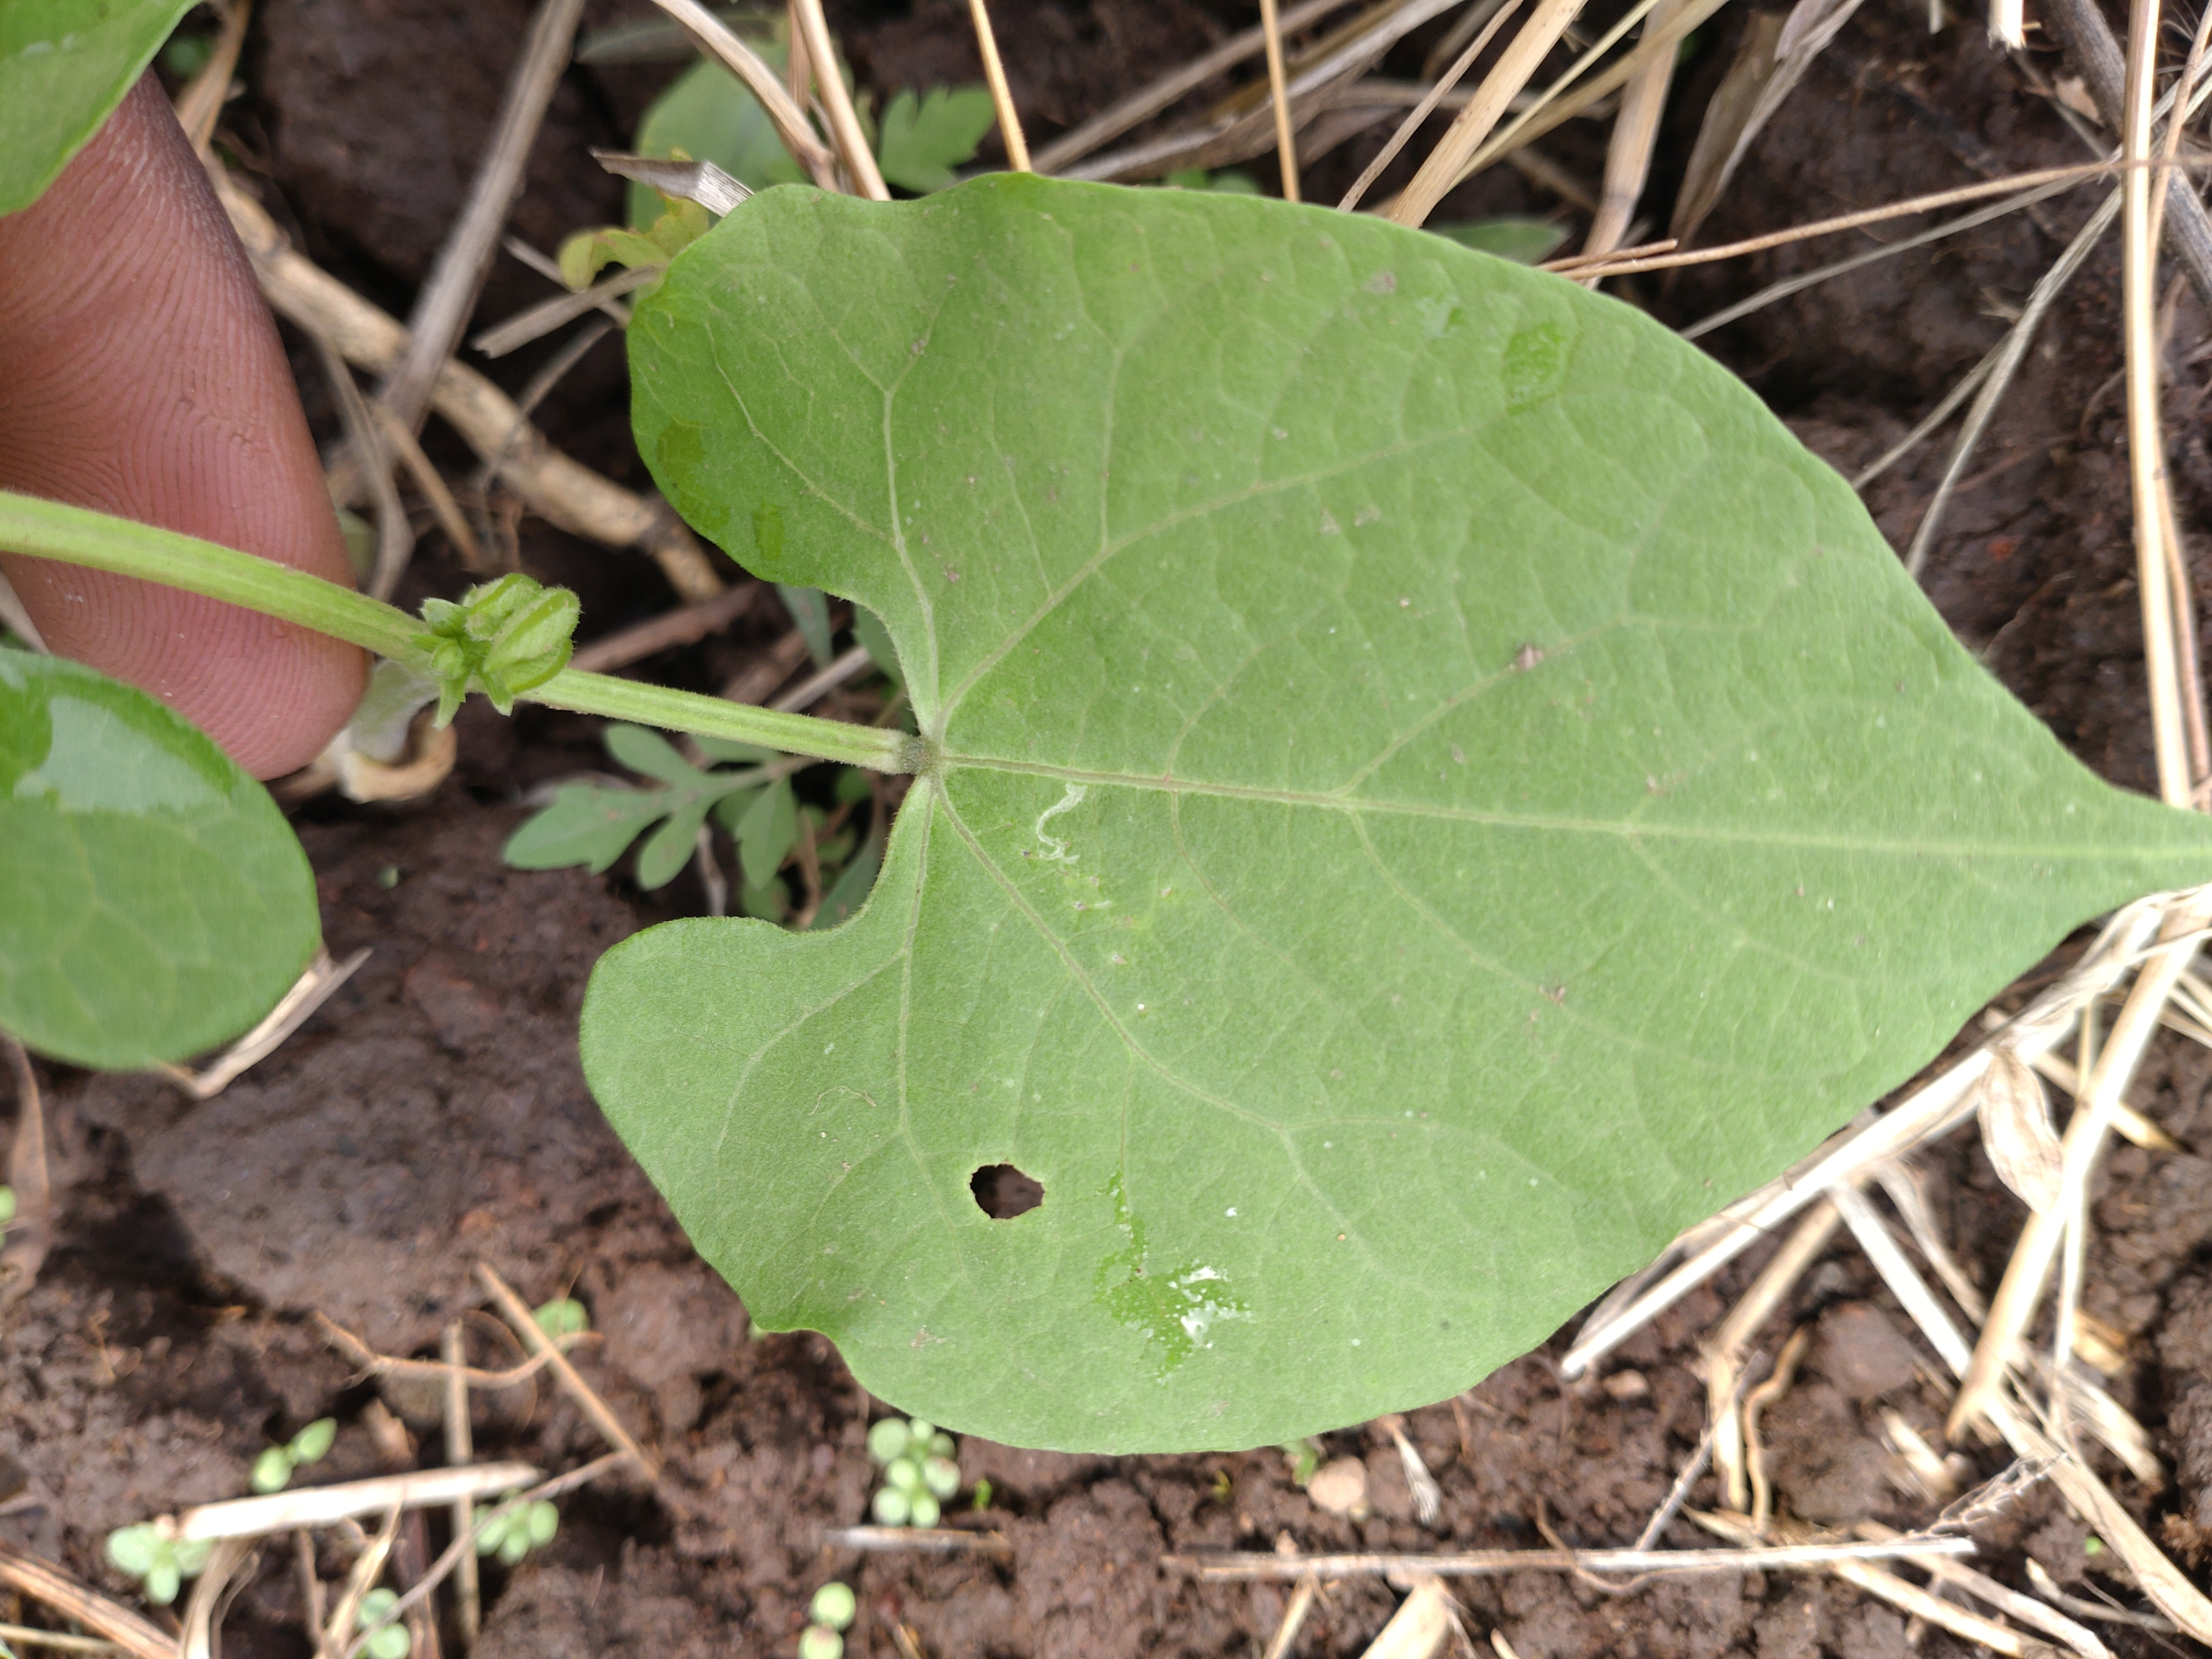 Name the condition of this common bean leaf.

healthy
